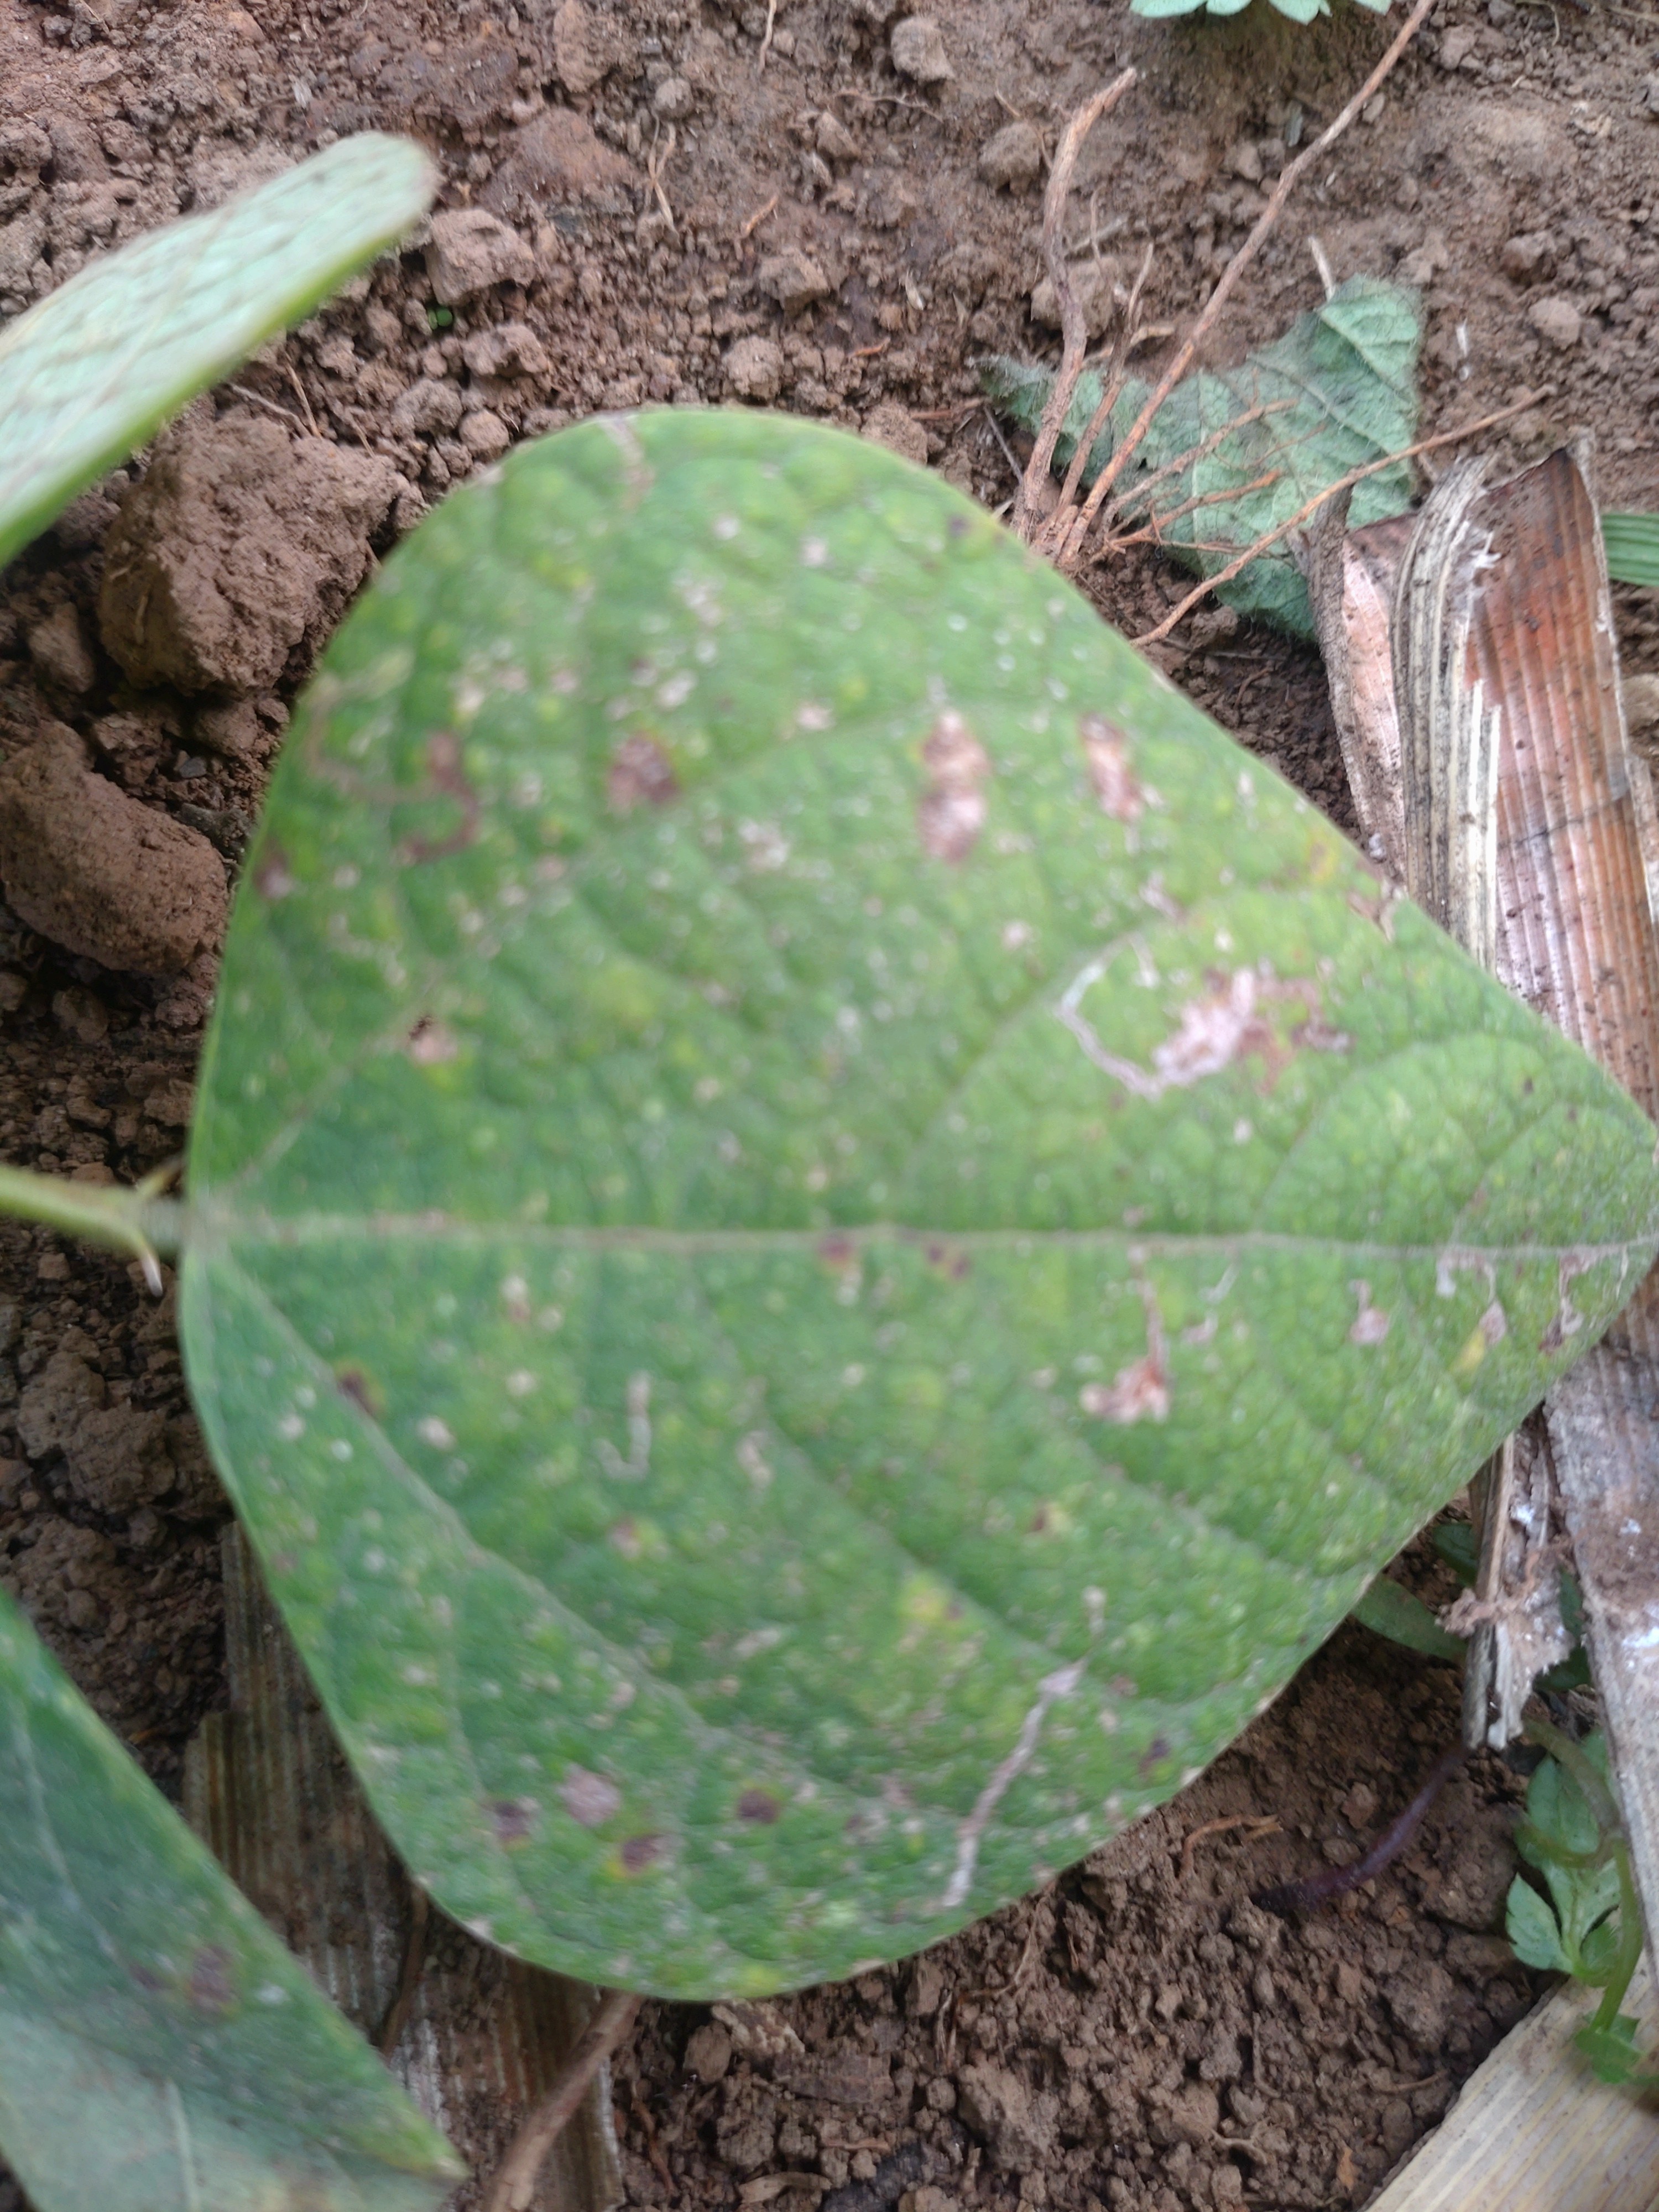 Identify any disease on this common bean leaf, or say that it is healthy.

anthracnose
